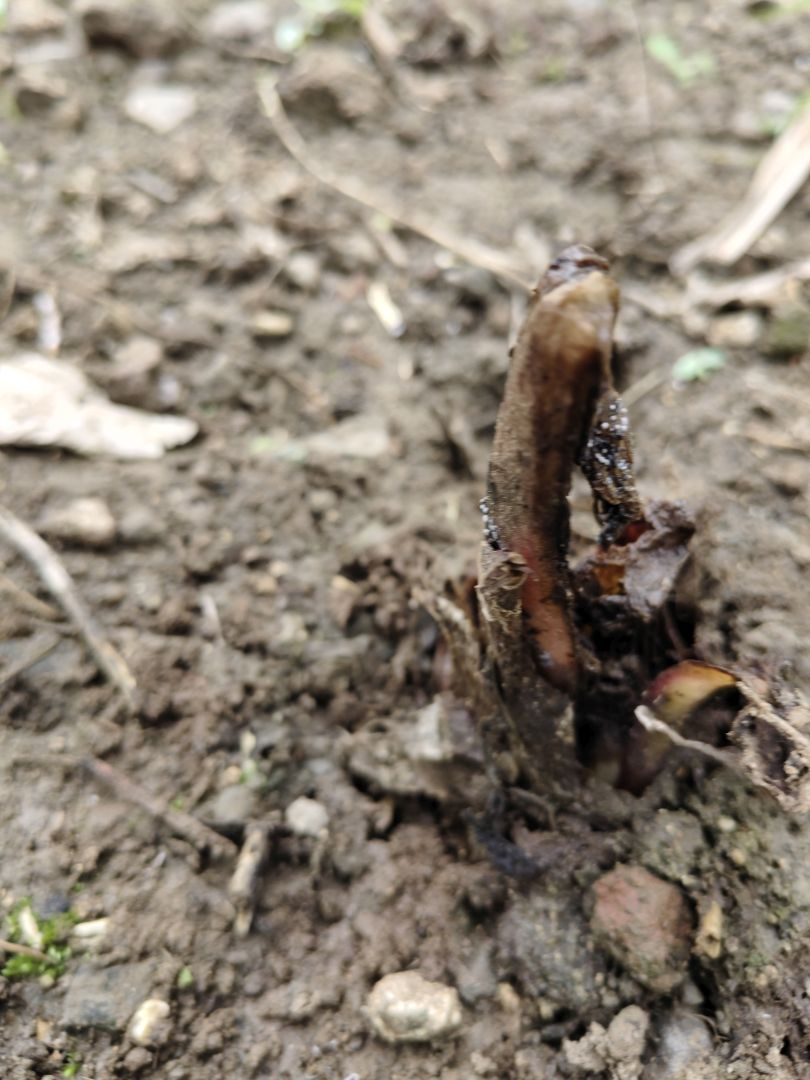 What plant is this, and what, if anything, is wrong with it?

taro, root rot
